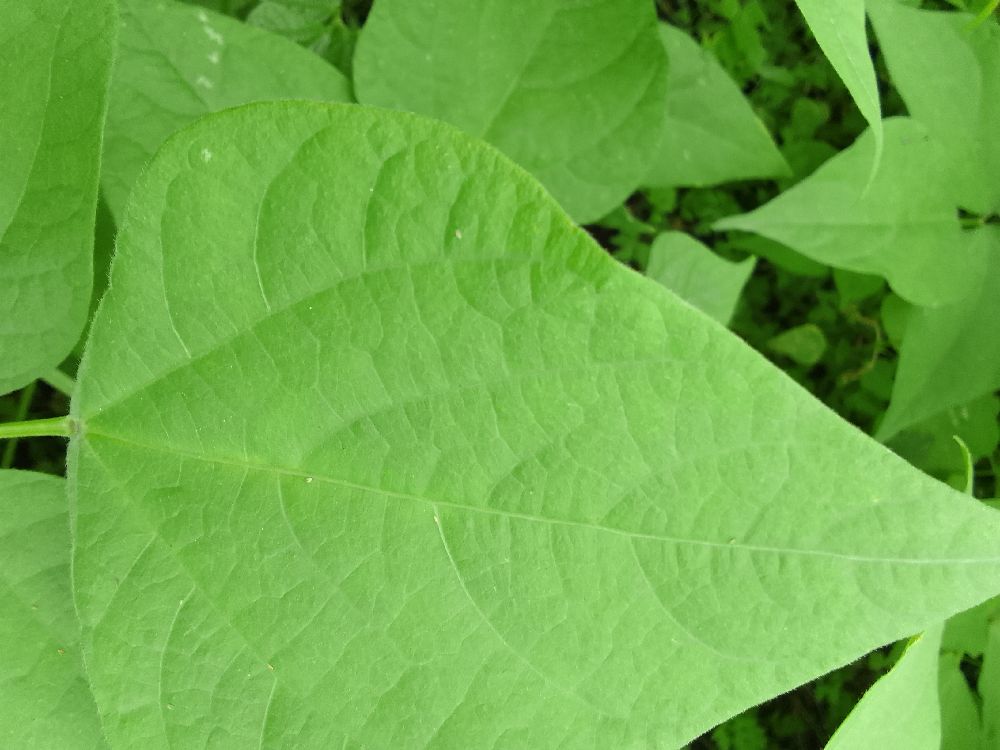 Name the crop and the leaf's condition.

common bean, healthy
